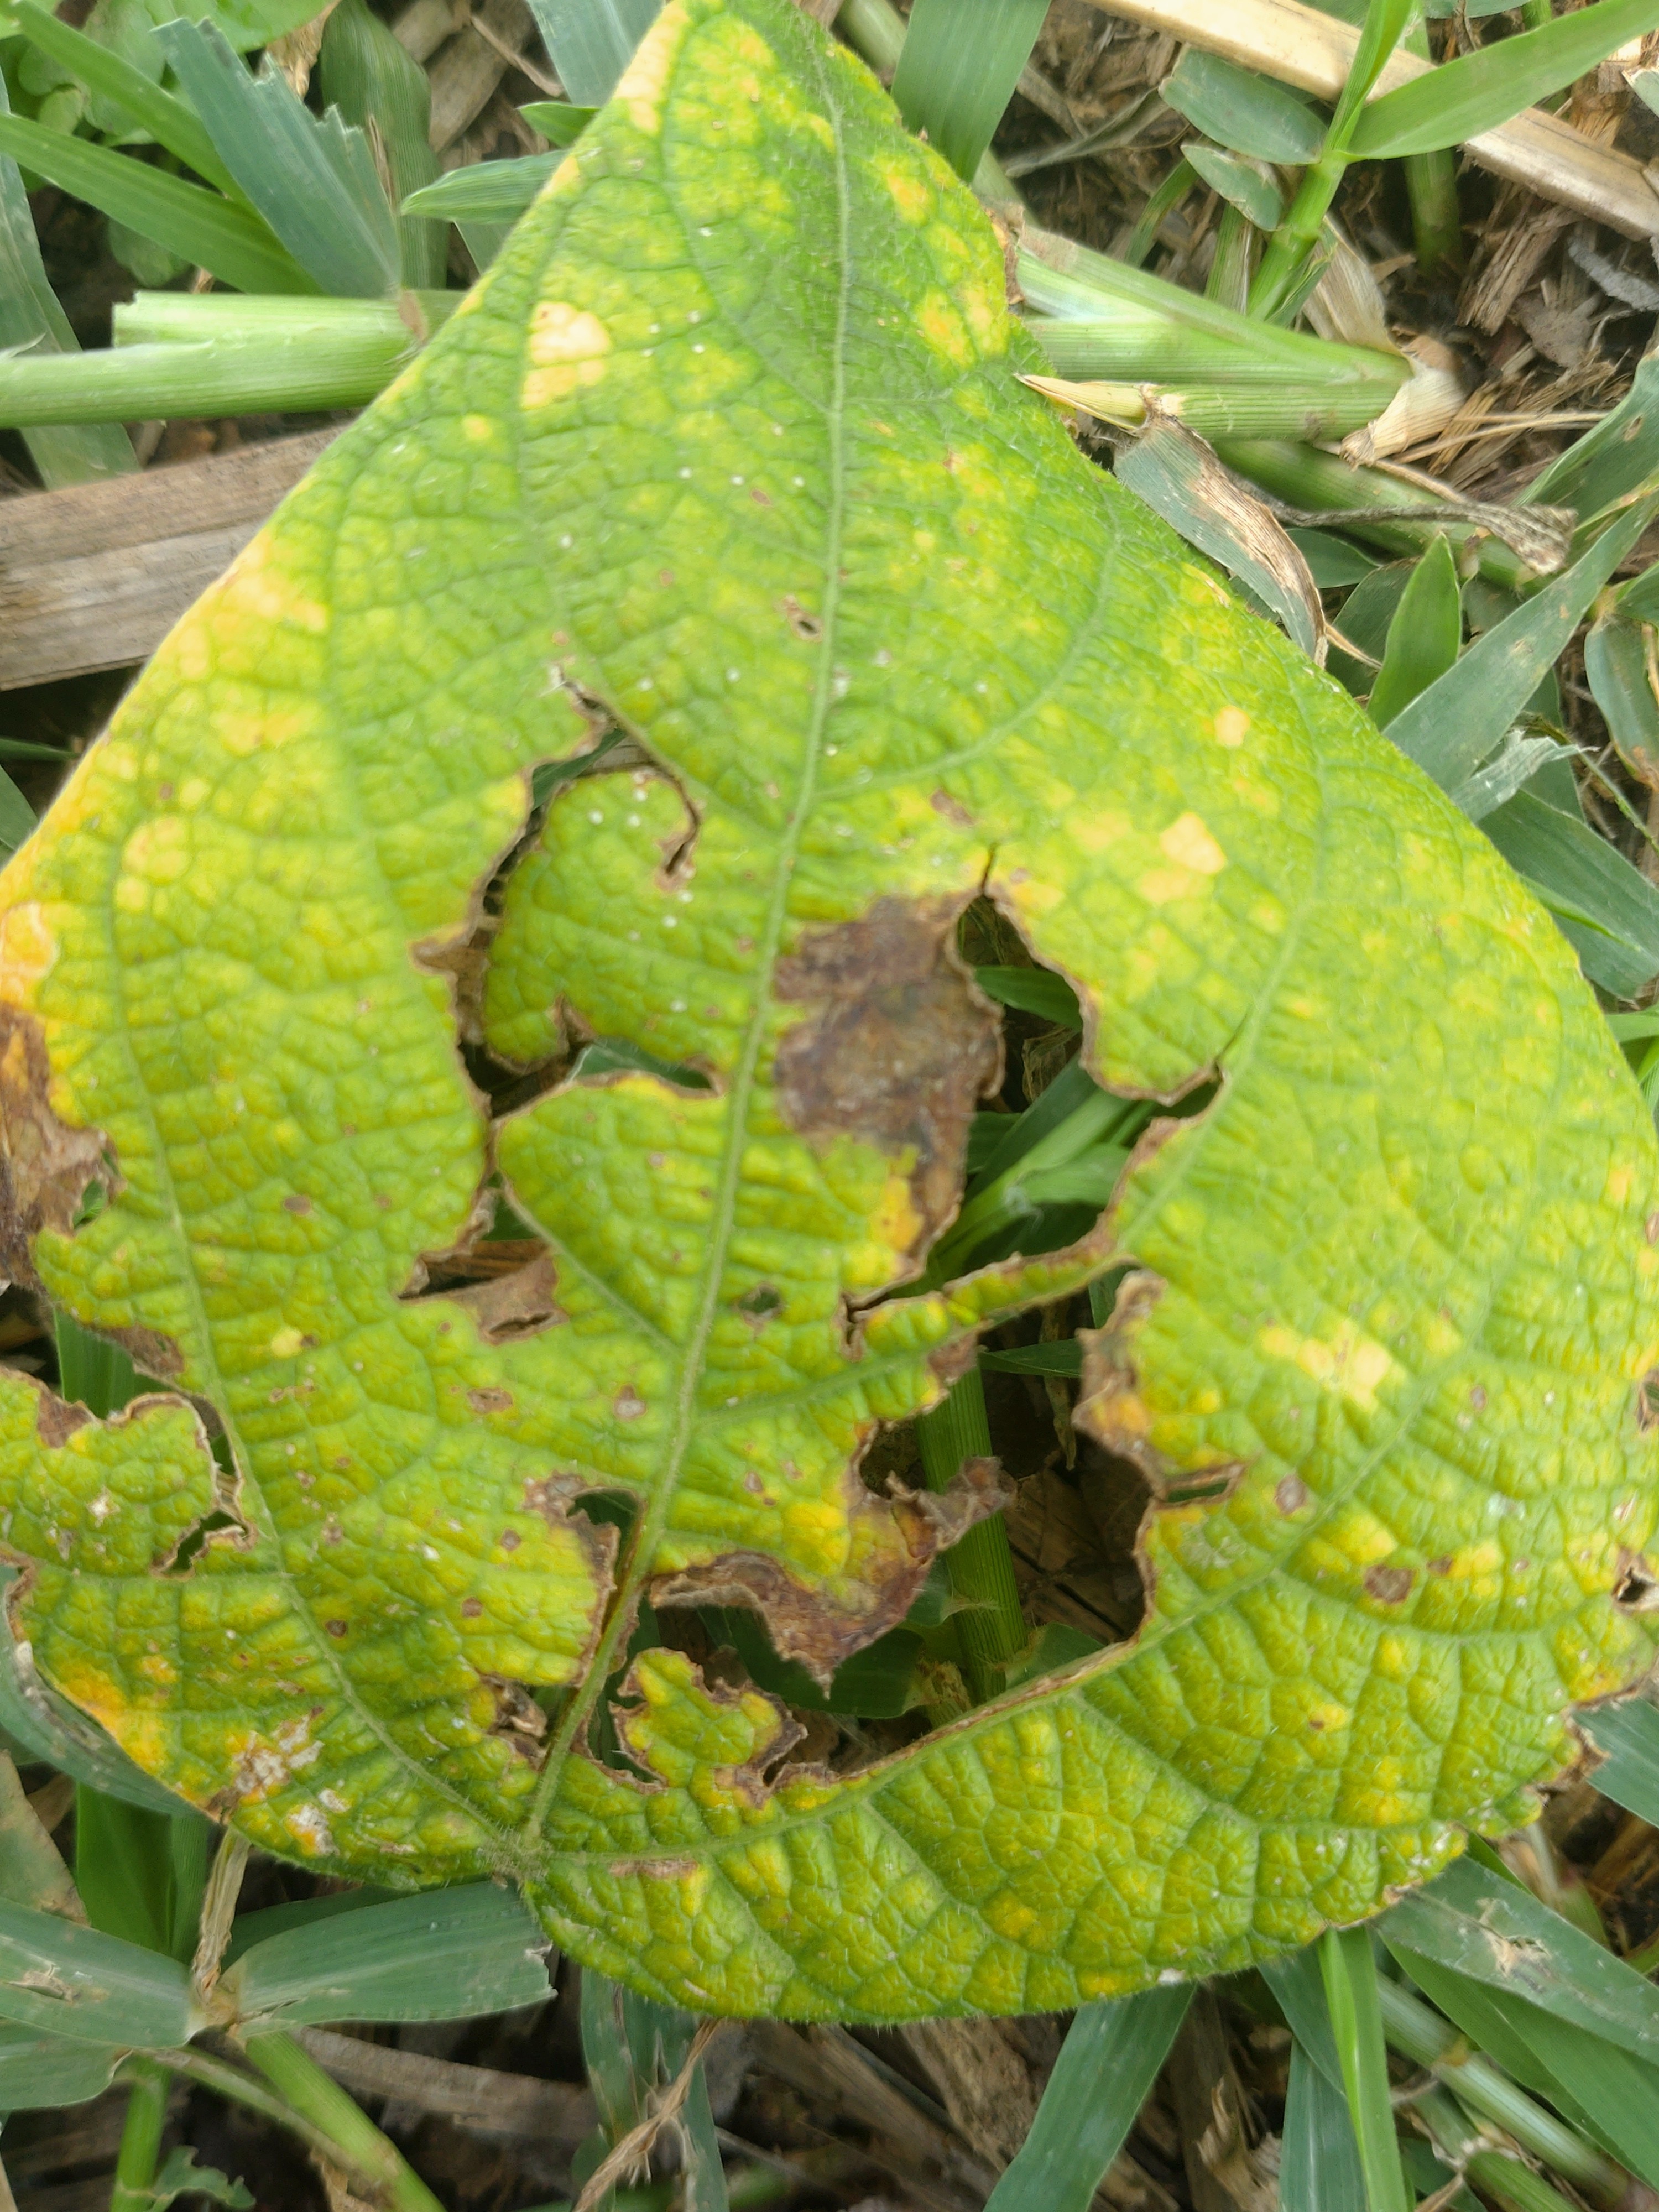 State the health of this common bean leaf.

rust
